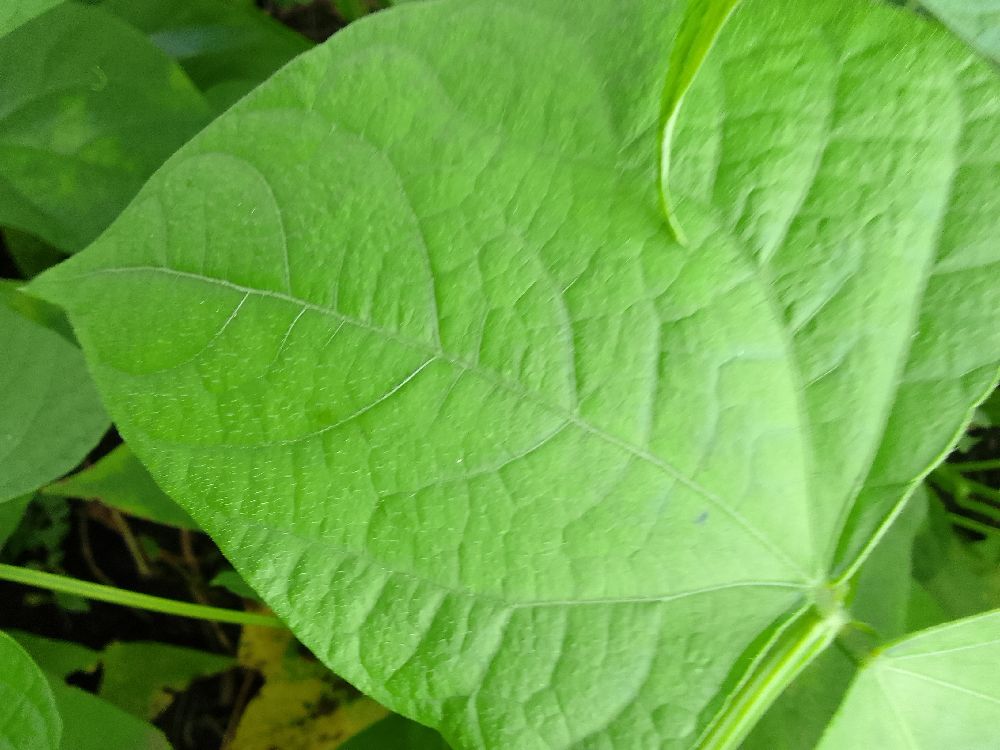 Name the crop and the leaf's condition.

common bean, healthy
